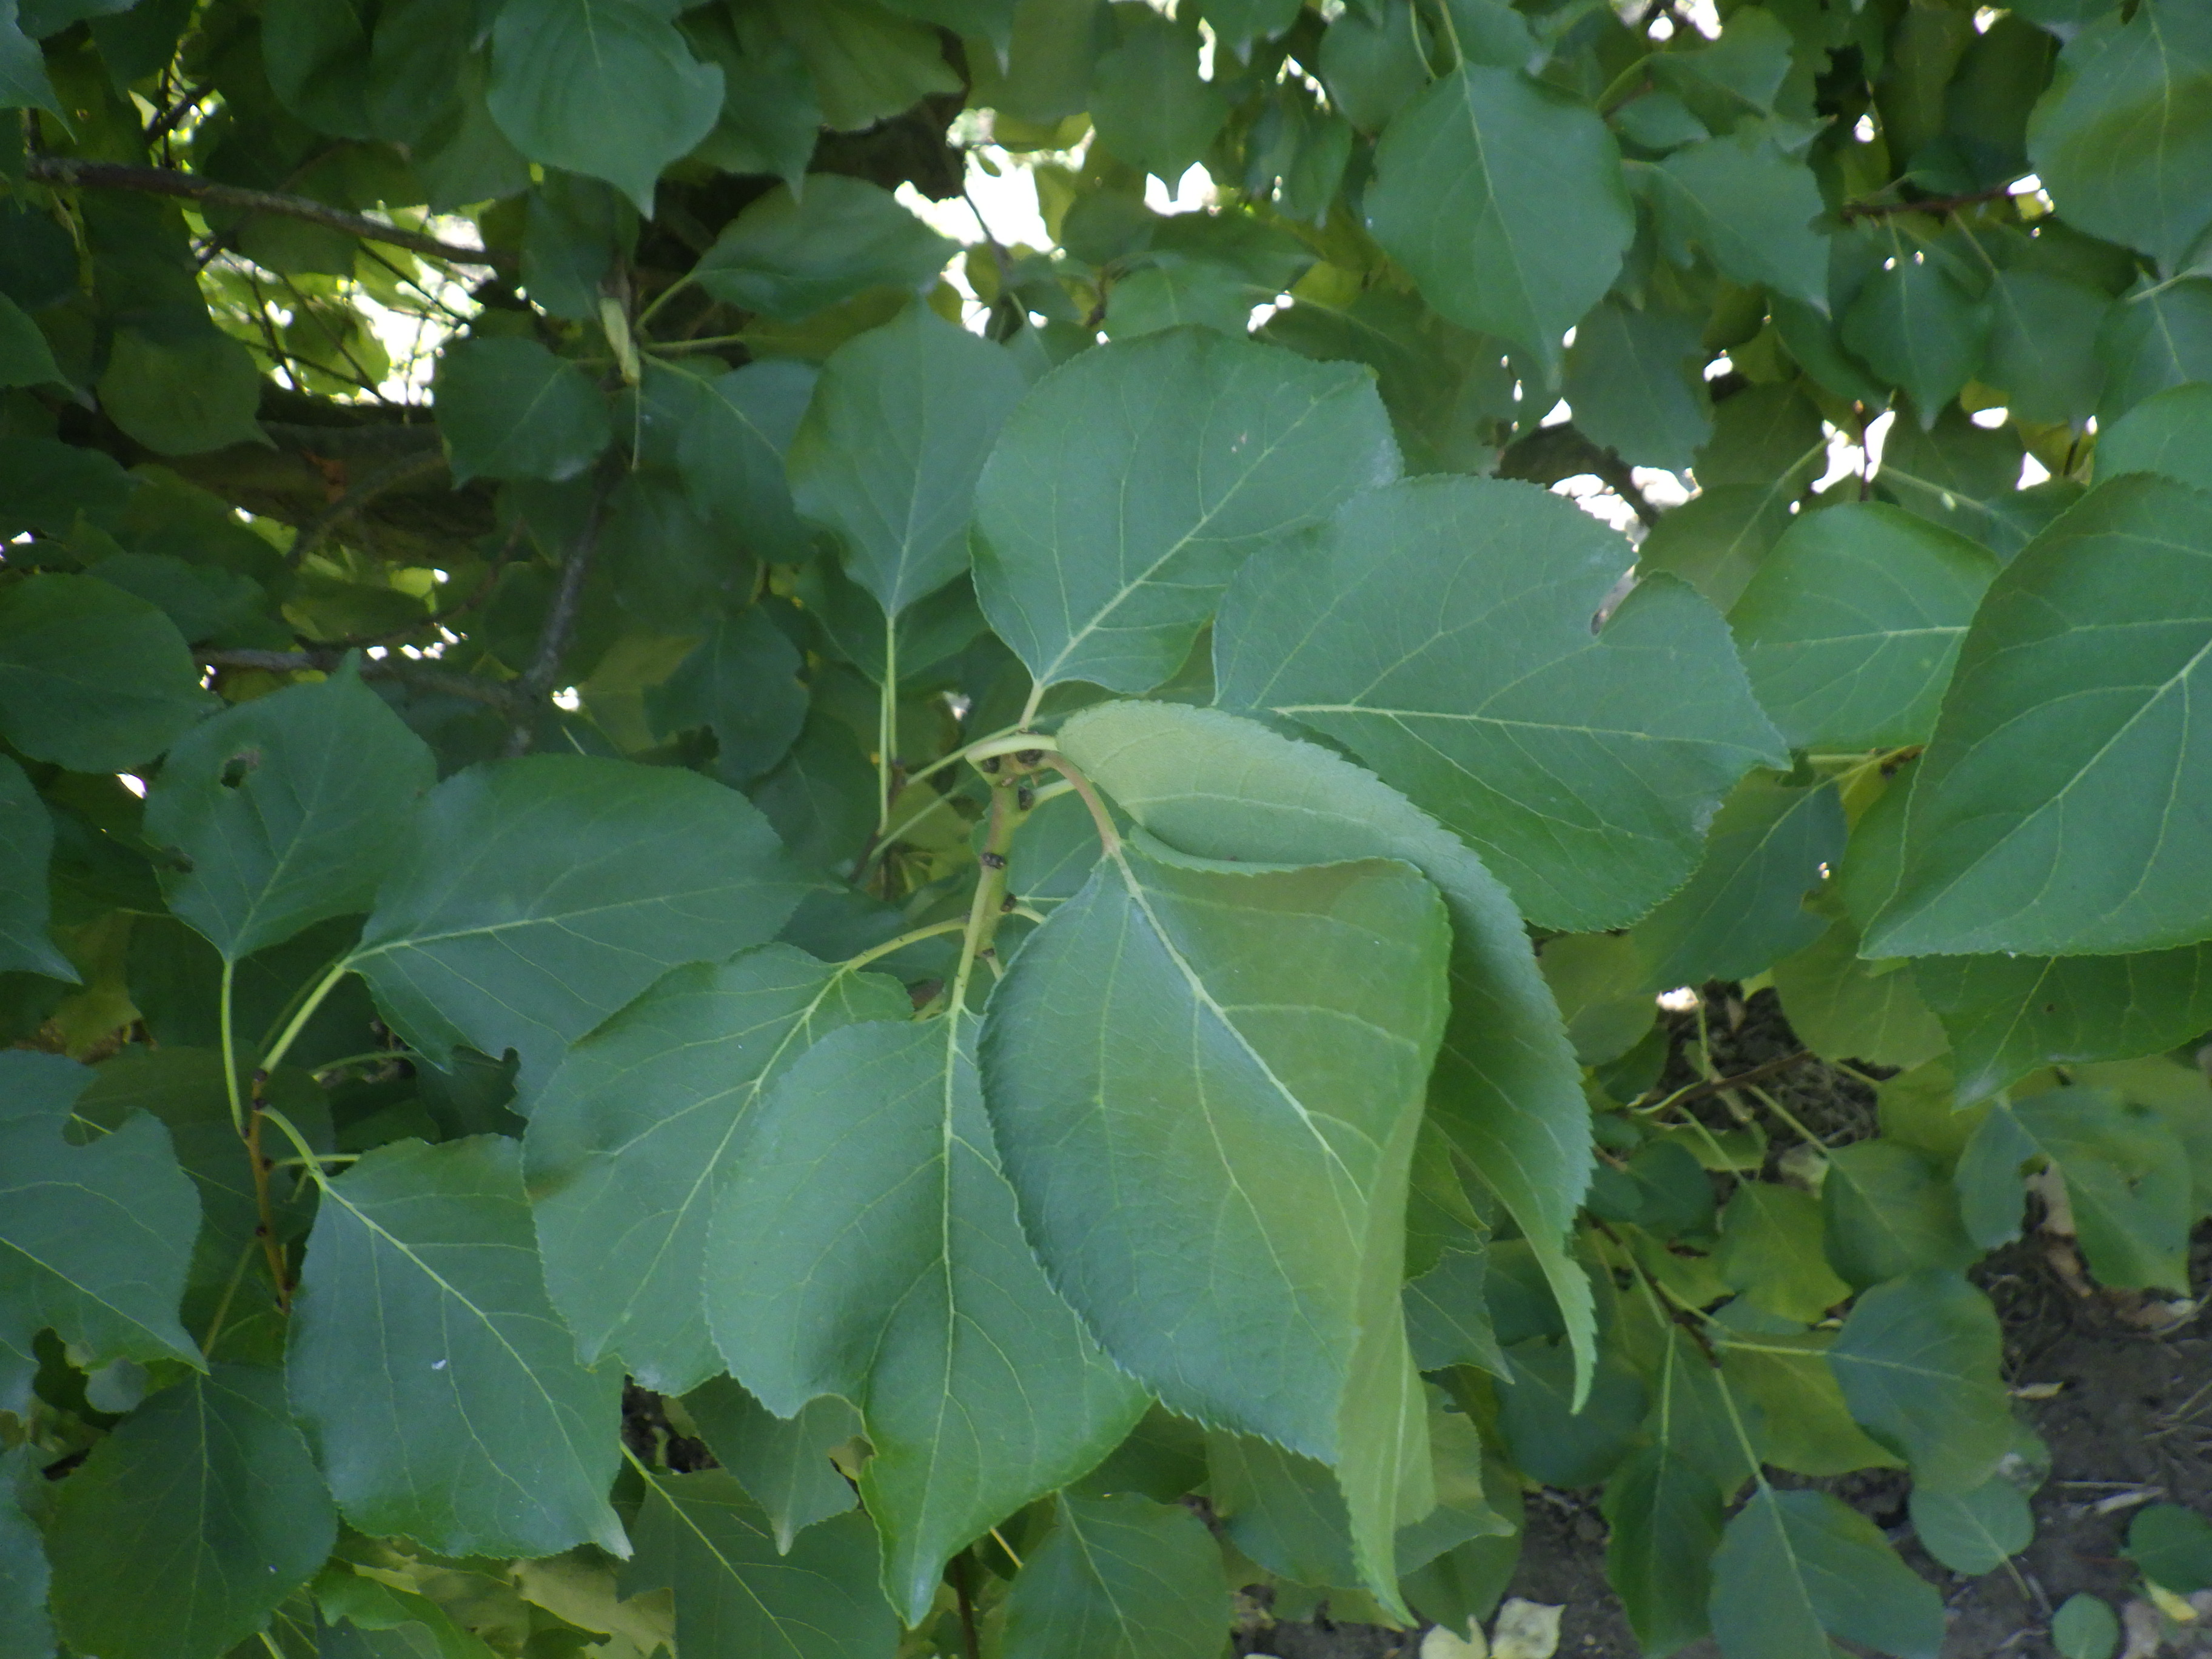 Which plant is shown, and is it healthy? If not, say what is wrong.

apricot, shot hole disease
